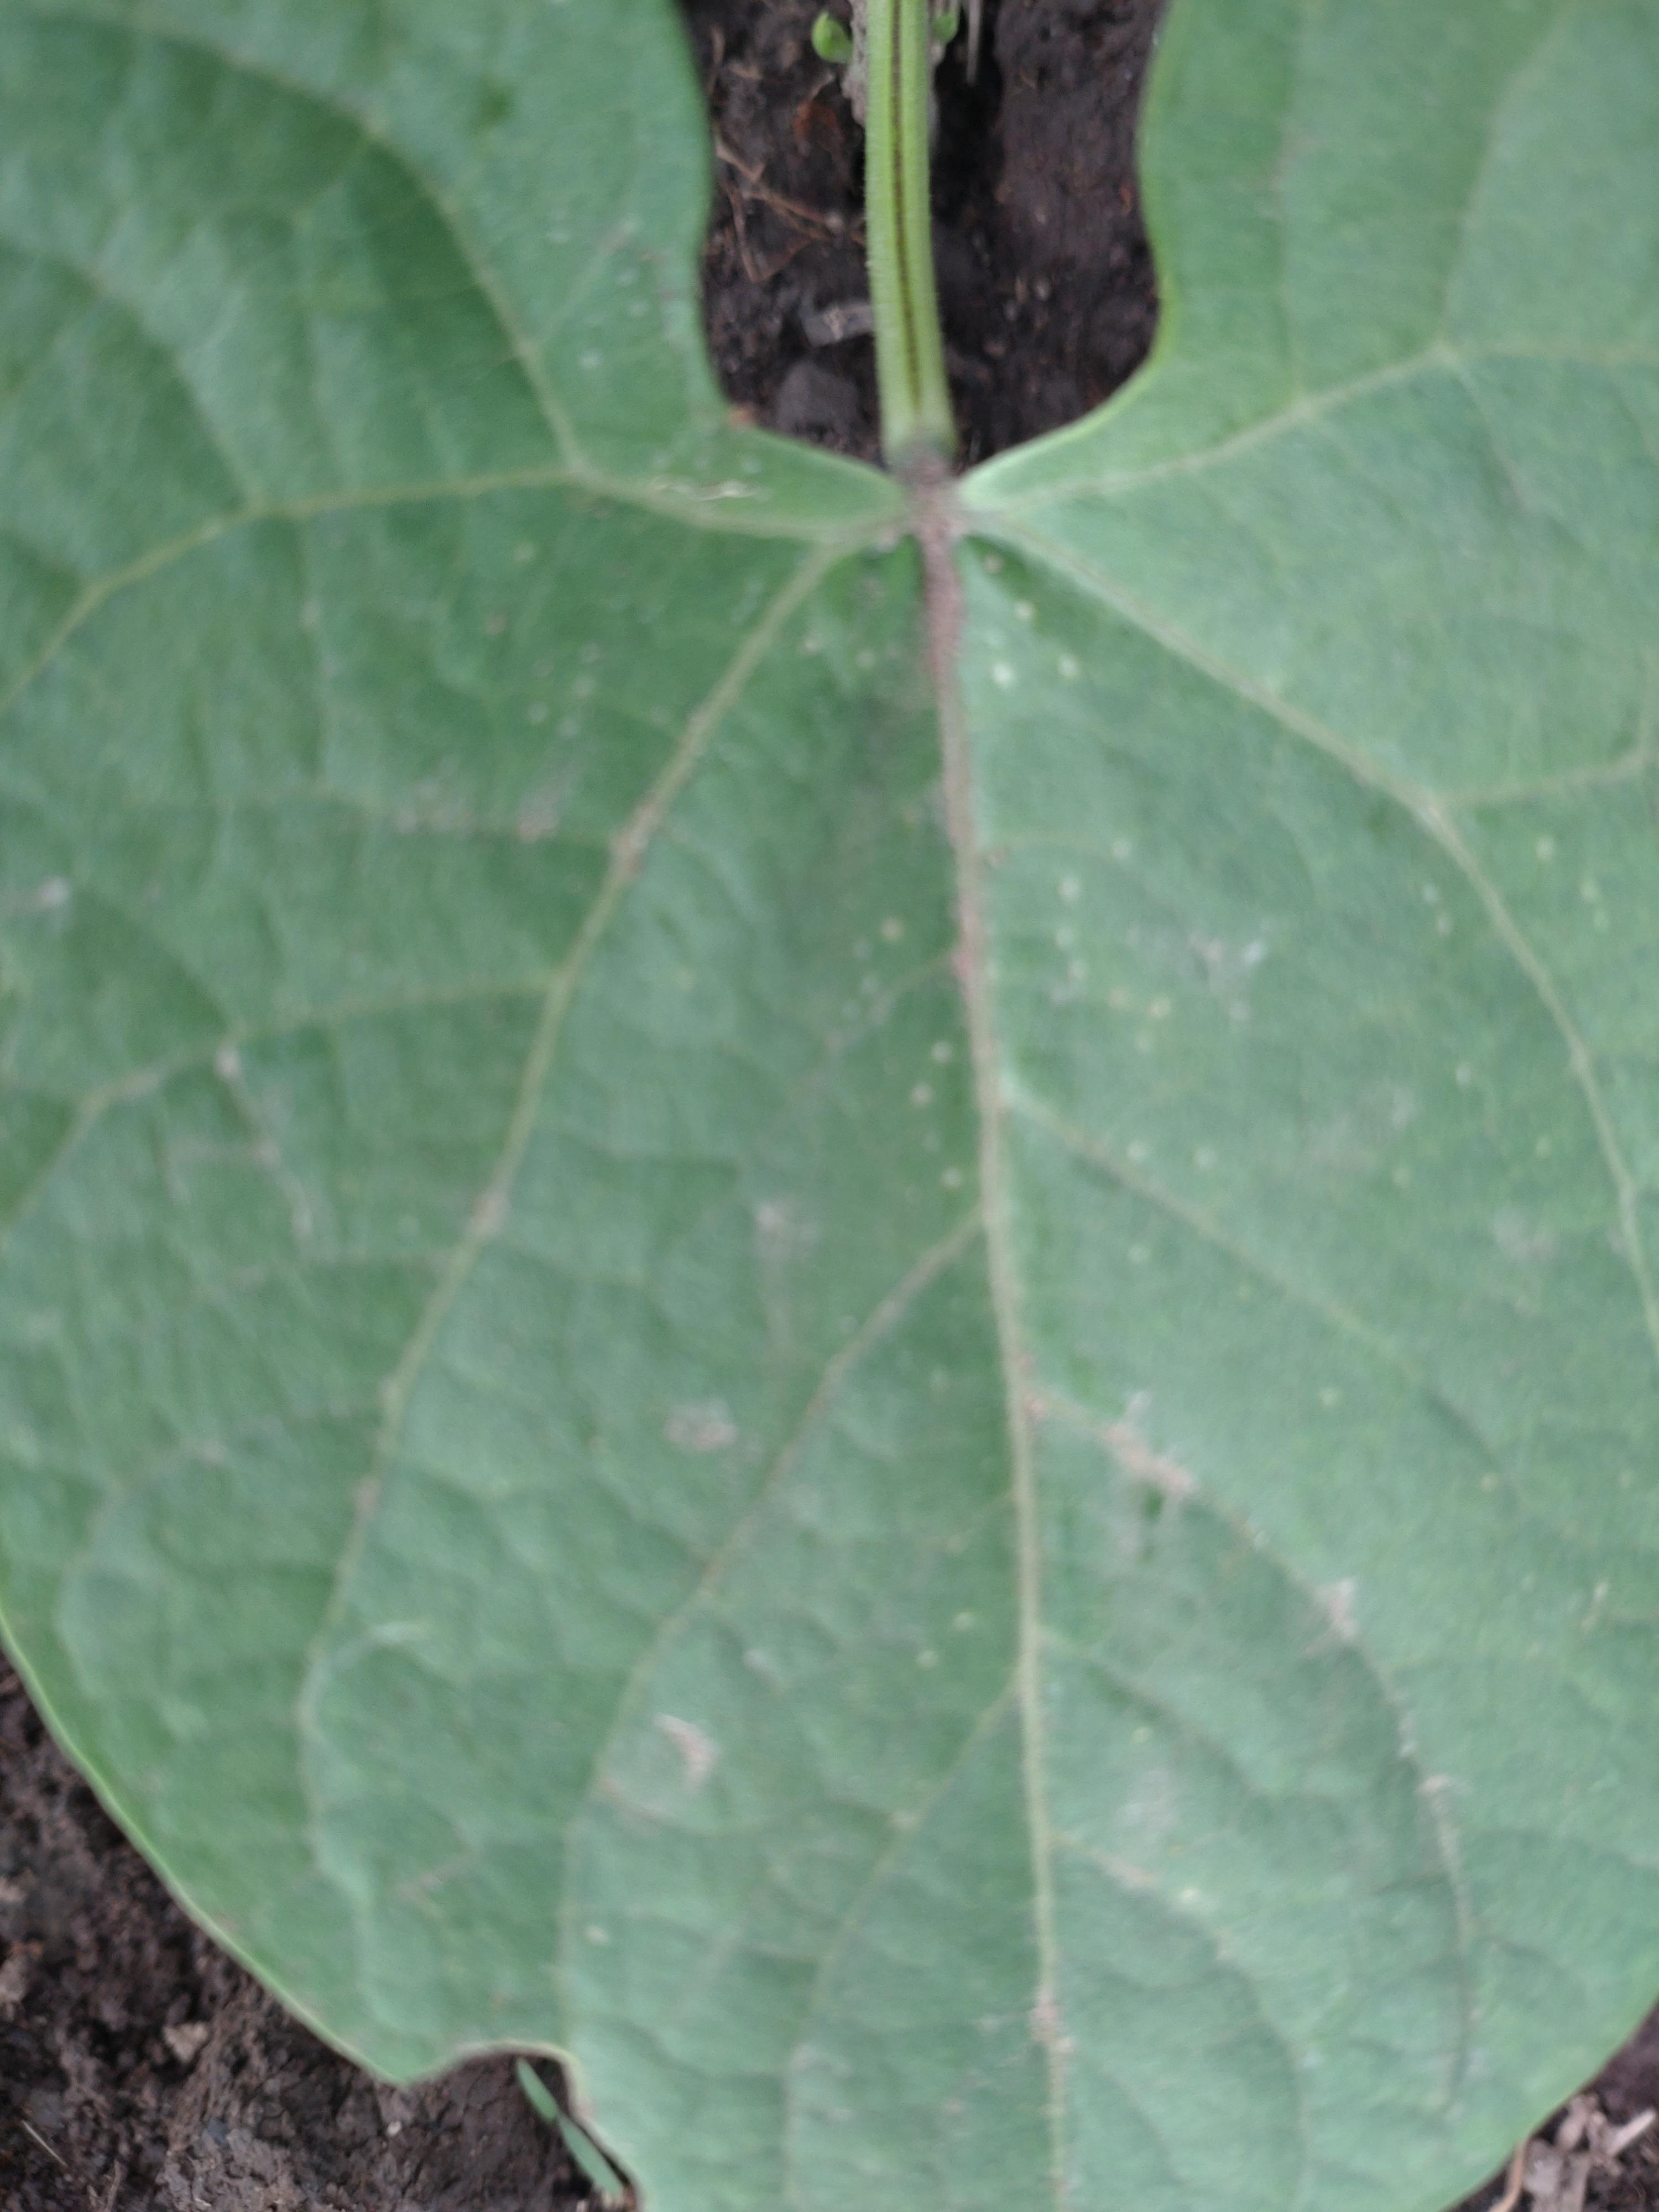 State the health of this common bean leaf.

healthy
